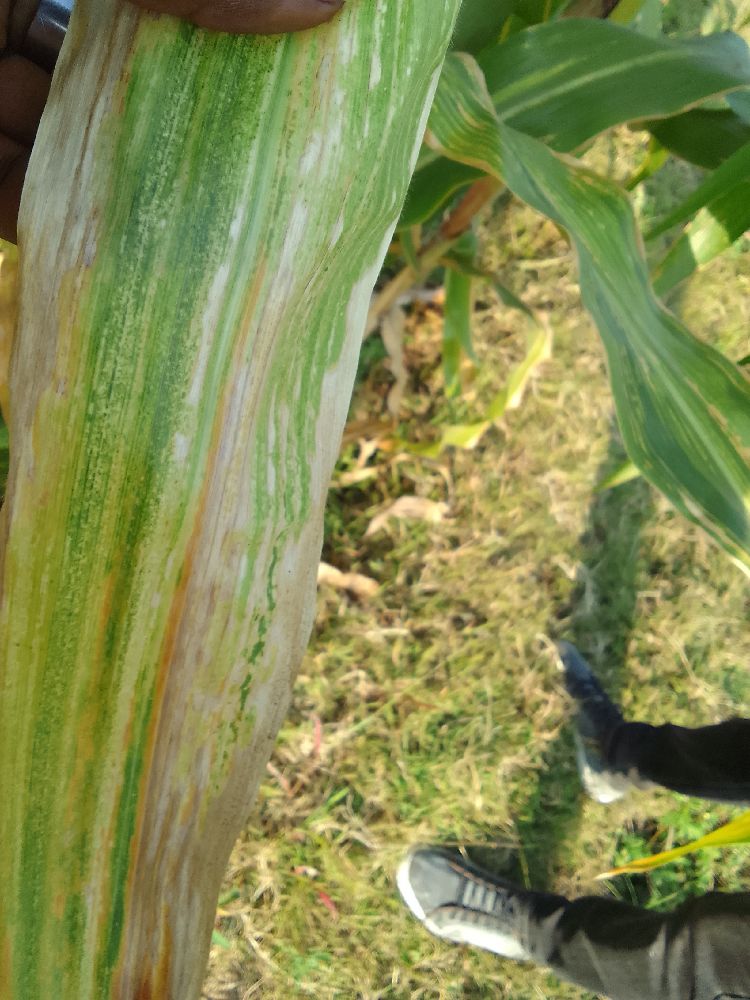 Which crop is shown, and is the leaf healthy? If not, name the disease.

maize, maize lethal necrosis
